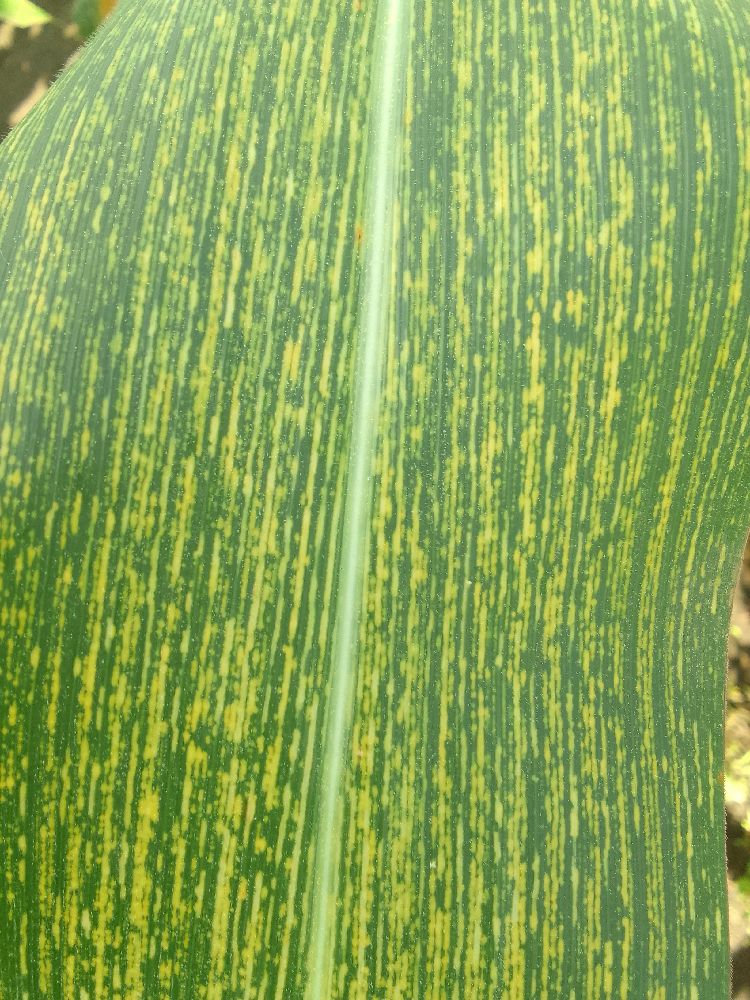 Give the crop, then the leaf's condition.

maize, maize streak virus
